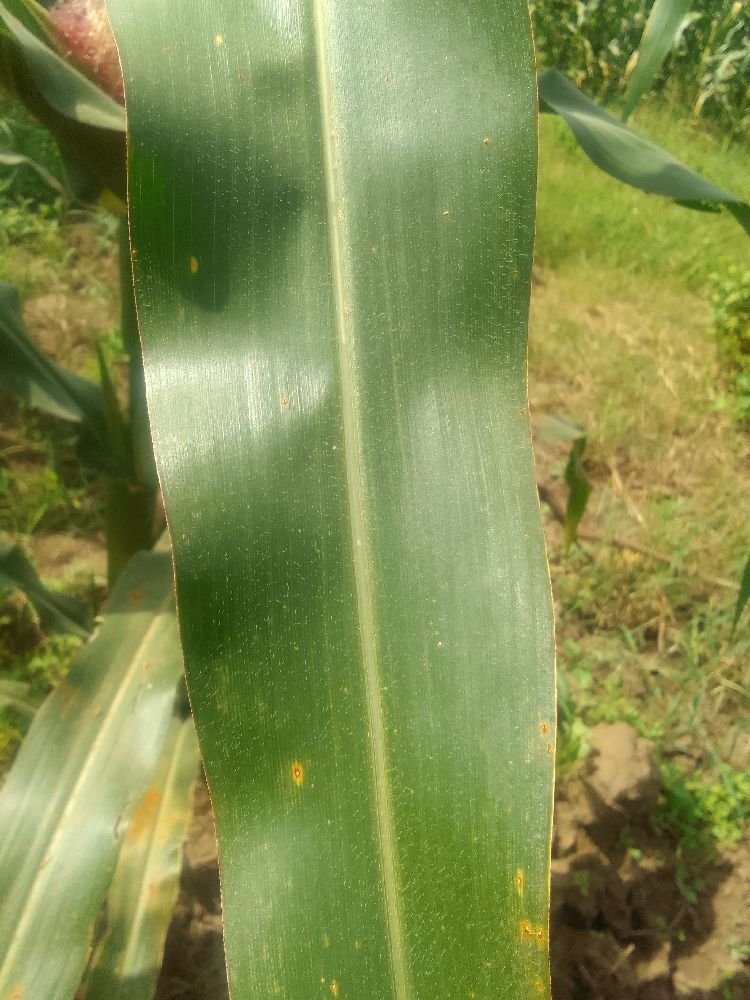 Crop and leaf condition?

maize, healthy
